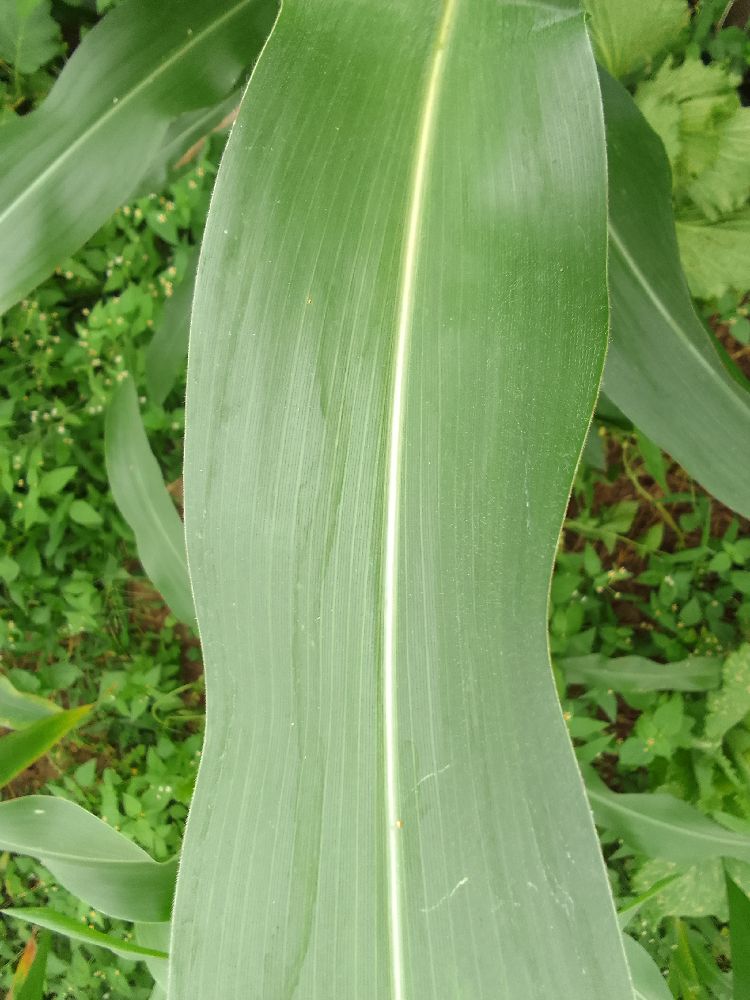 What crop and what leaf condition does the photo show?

maize, healthy
